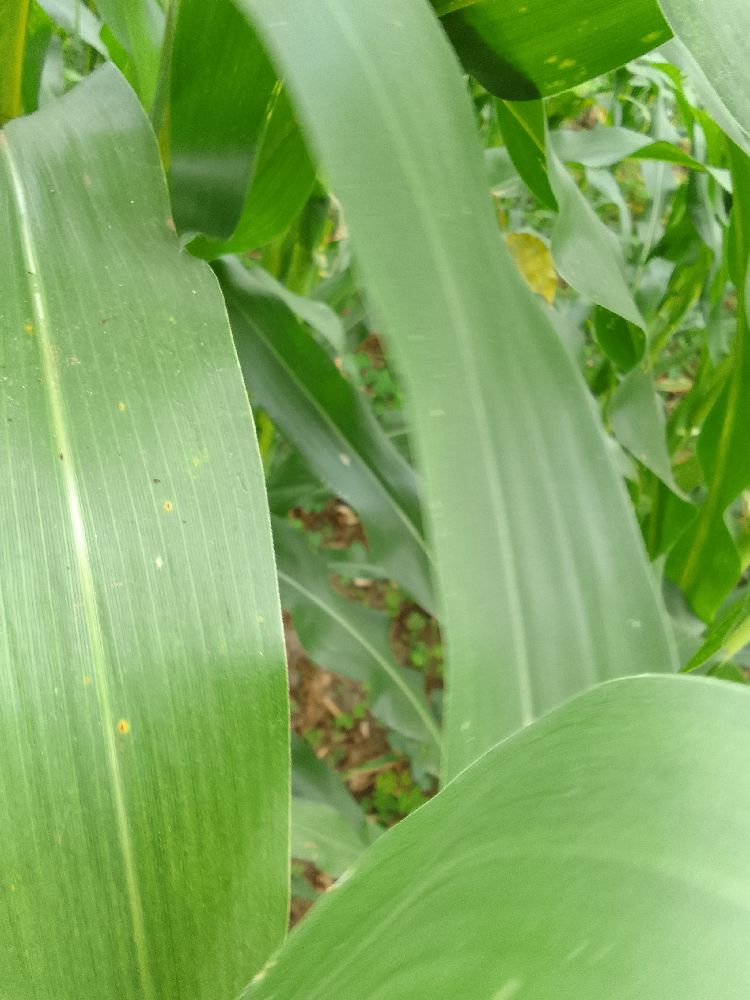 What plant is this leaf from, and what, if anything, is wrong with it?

maize, healthy
